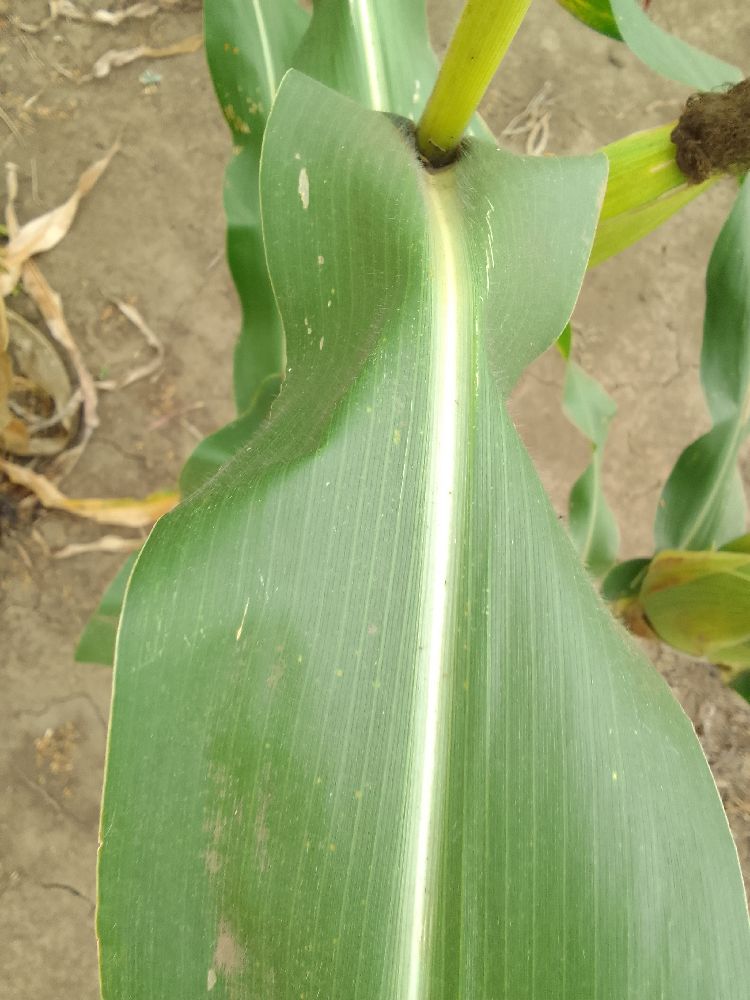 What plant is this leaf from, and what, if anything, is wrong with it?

maize, healthy
